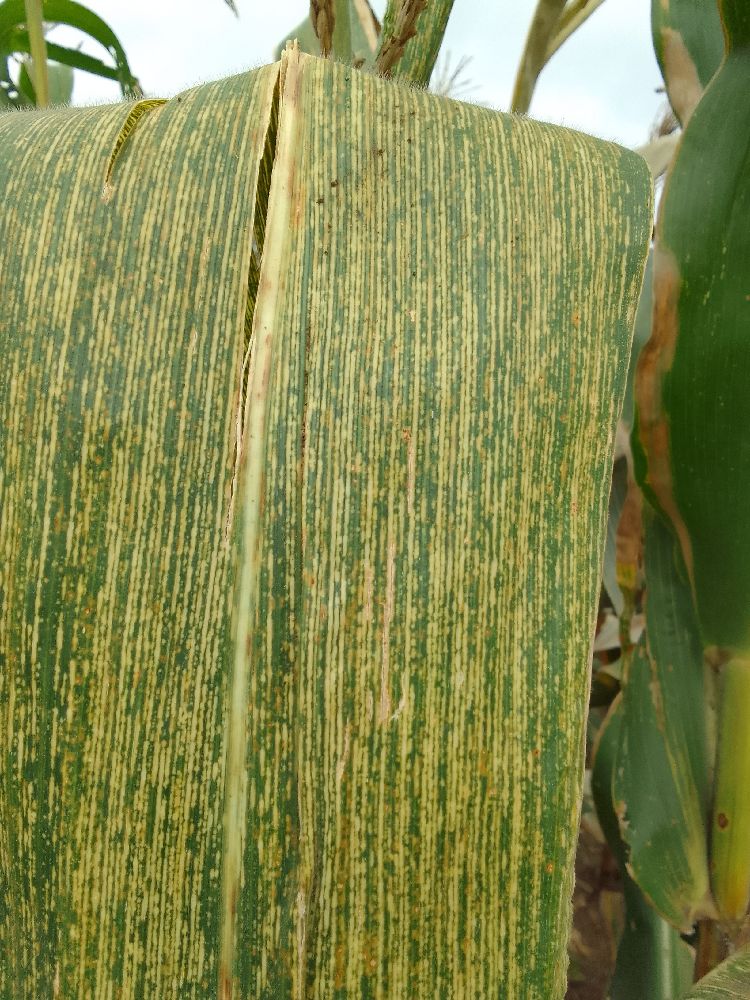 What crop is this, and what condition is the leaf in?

maize, maize streak virus
